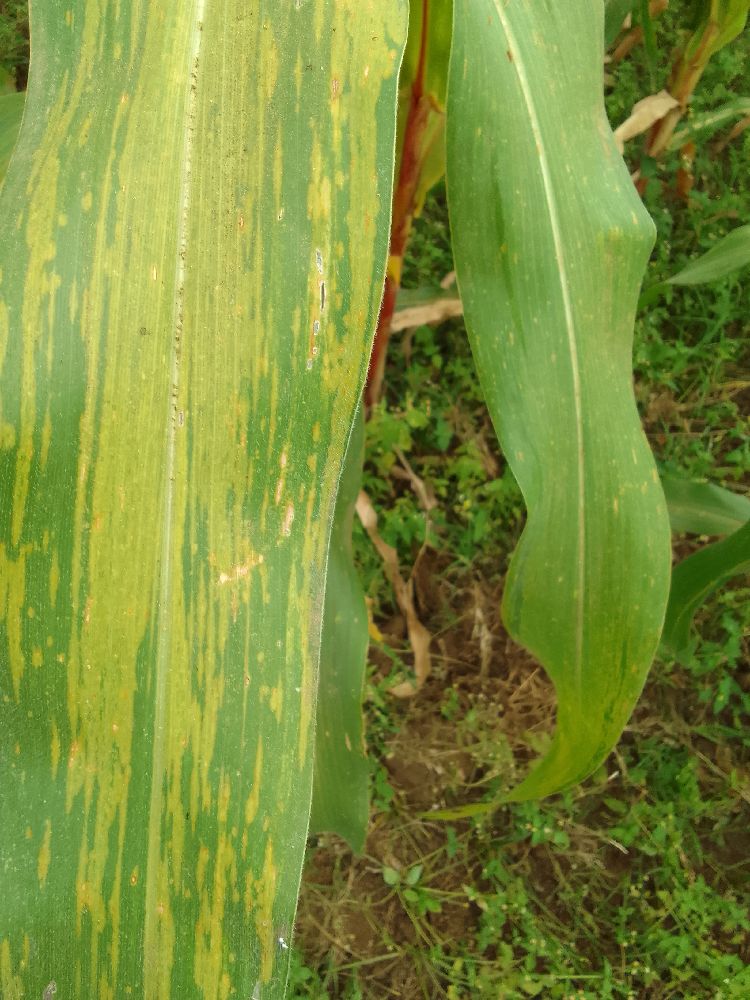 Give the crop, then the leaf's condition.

maize, maize lethal necrosis
